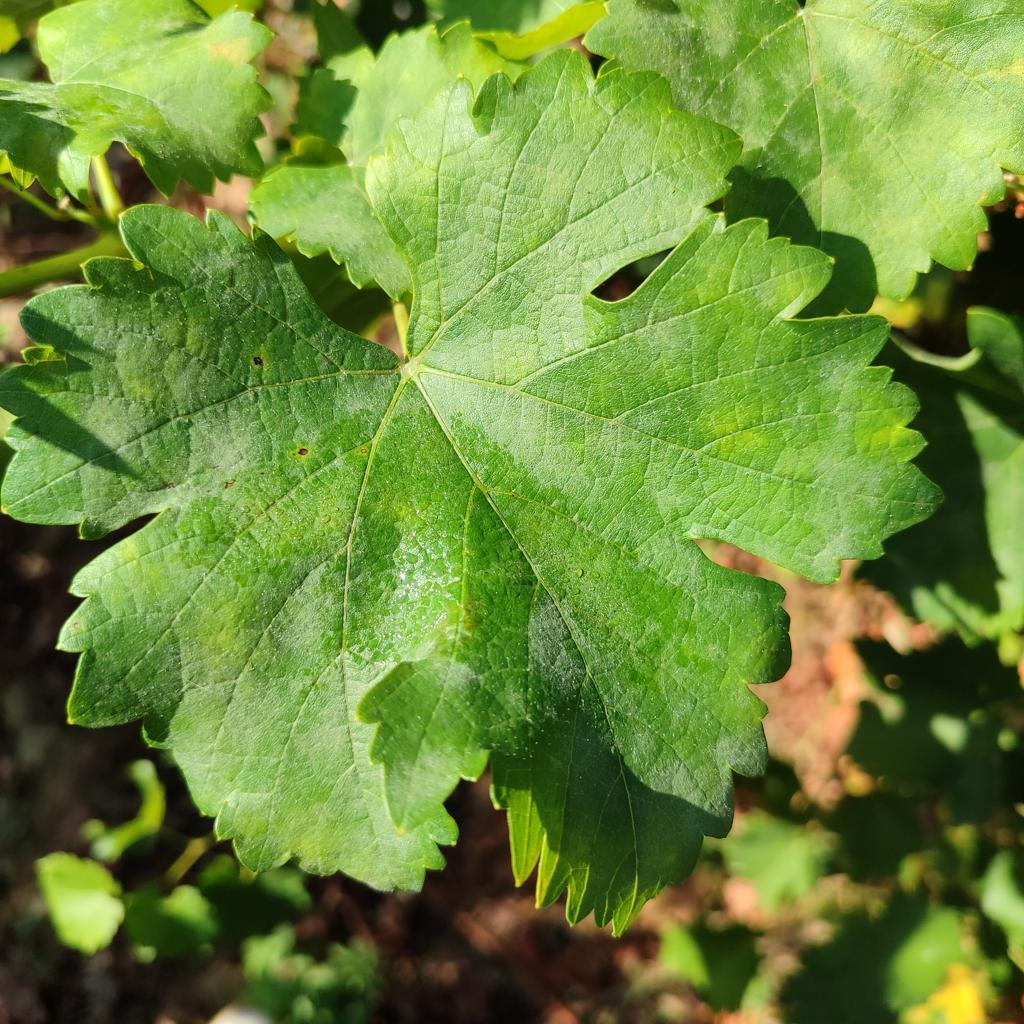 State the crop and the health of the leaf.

grapevine, powdery mildew
